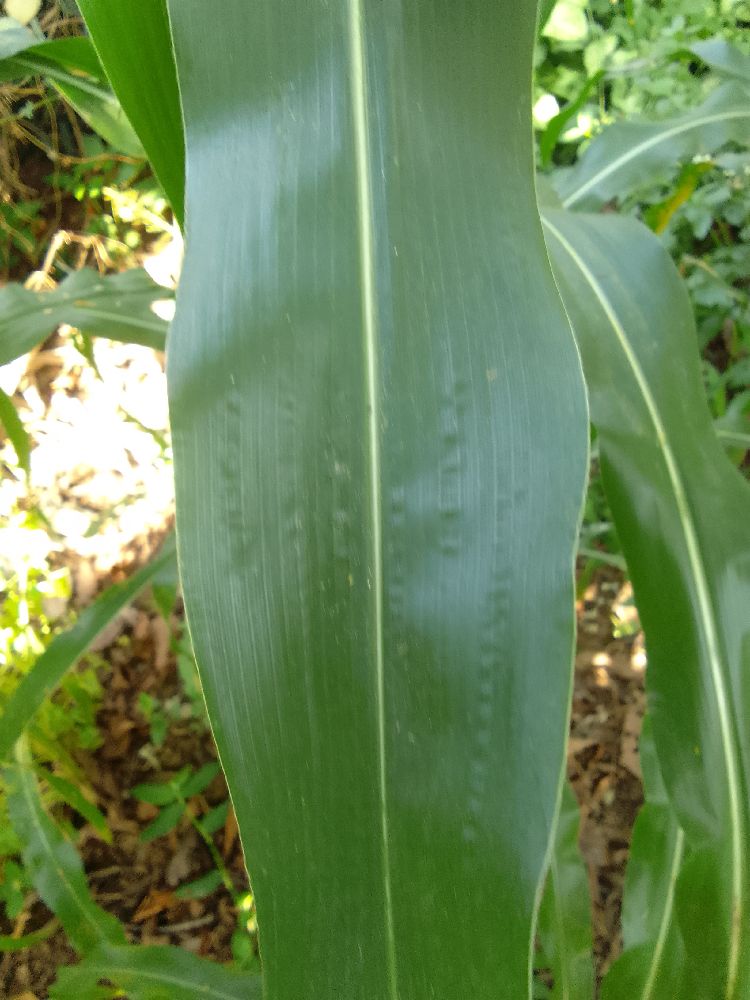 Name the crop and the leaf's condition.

maize, healthy
